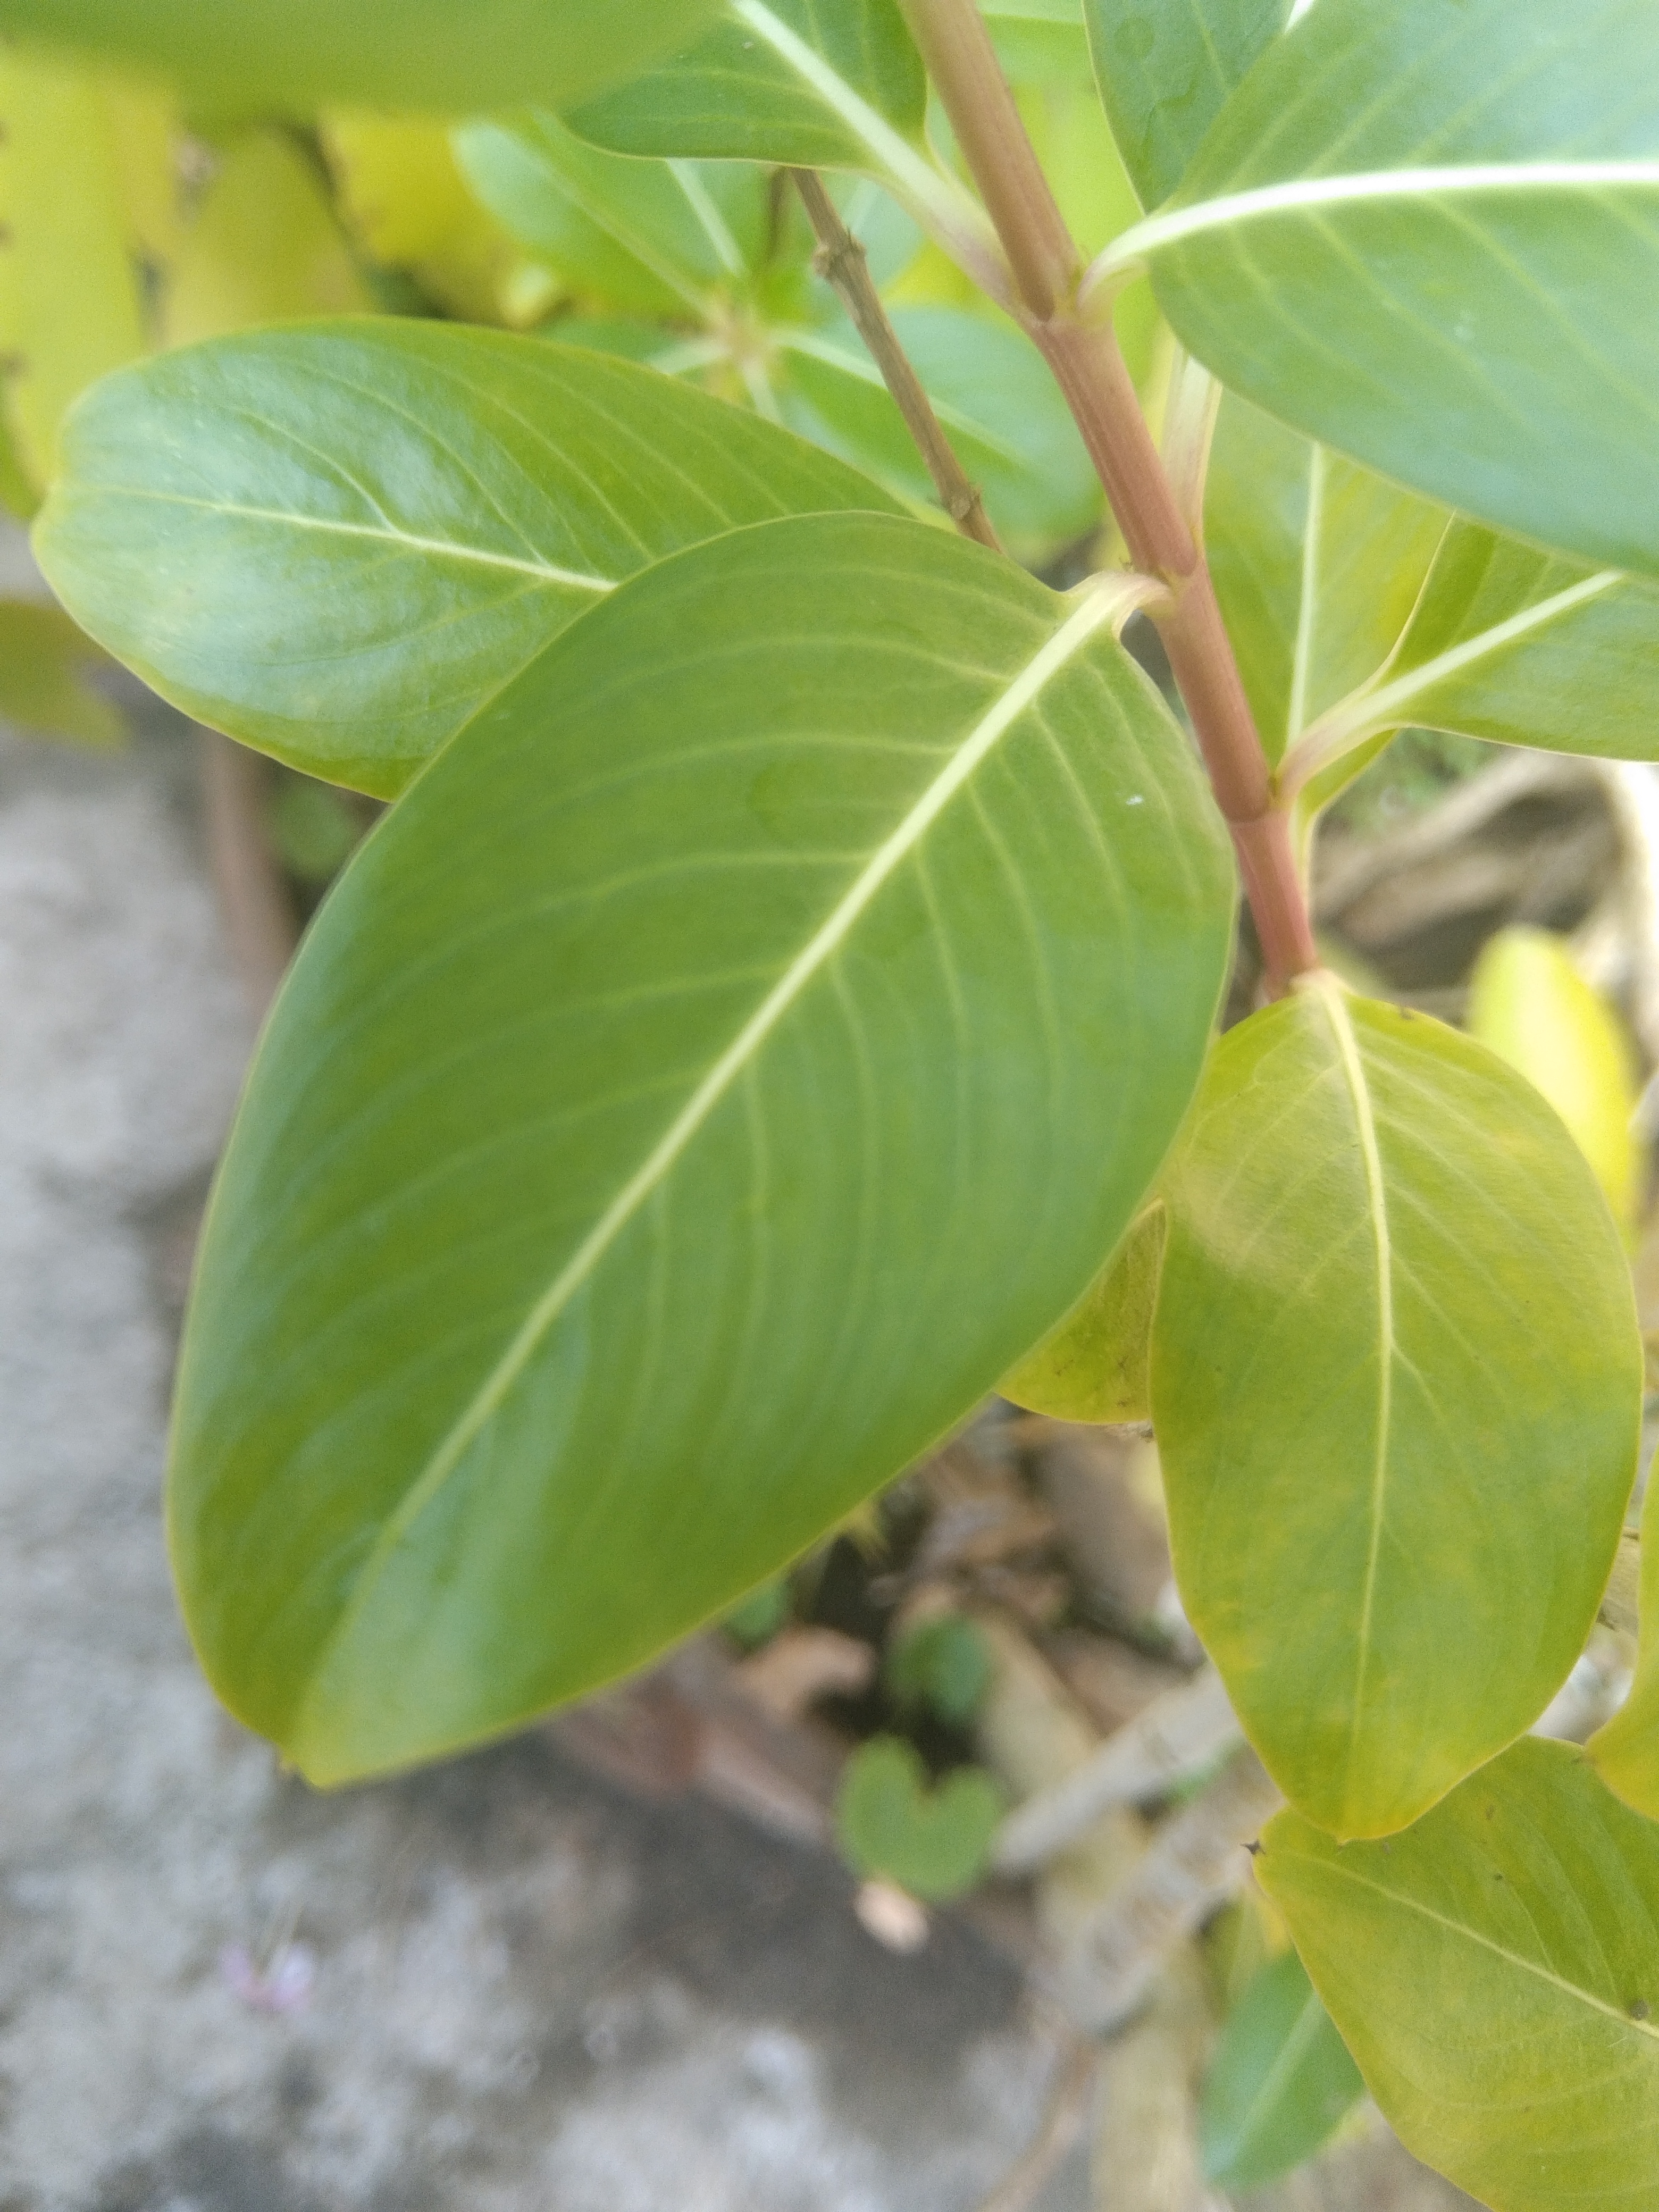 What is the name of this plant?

rose periwinkle
